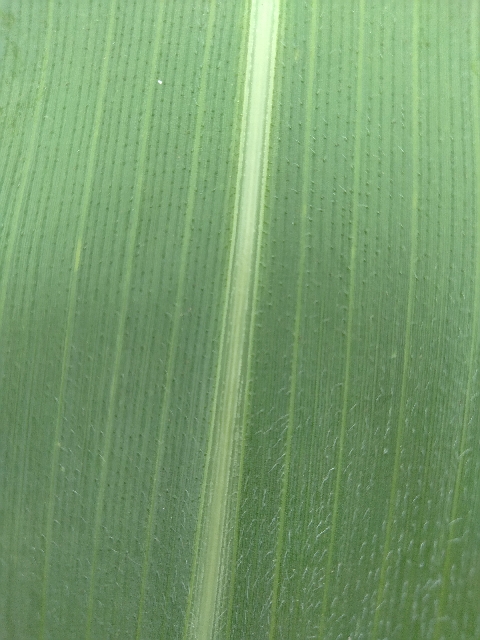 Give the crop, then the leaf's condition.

maize, healthy
